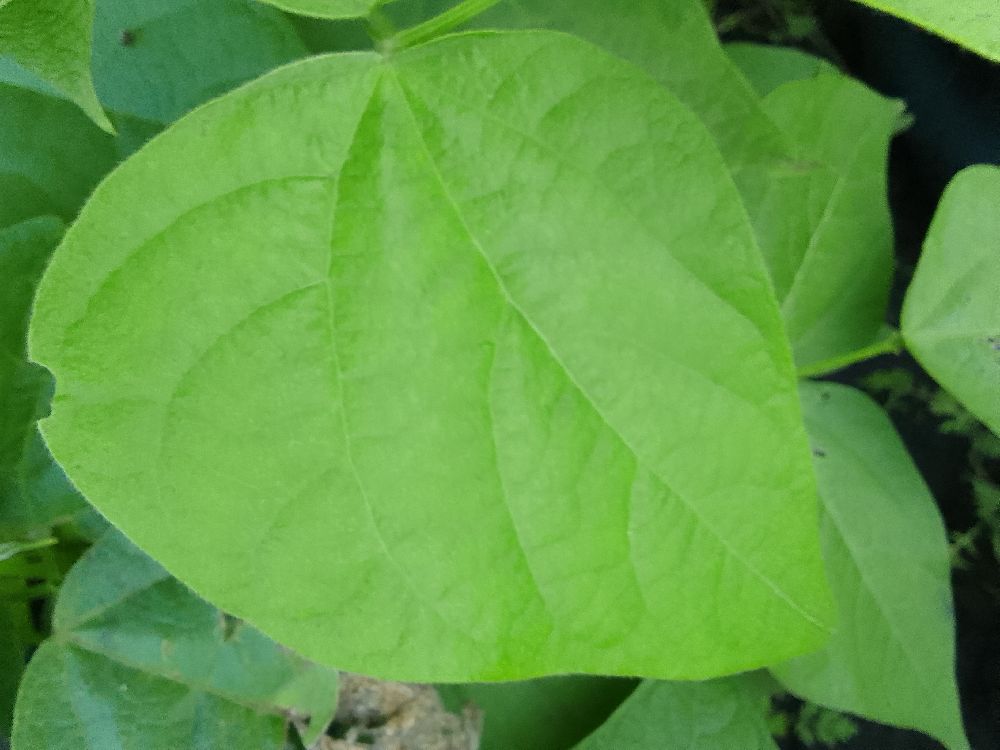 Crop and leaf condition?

common bean, healthy
